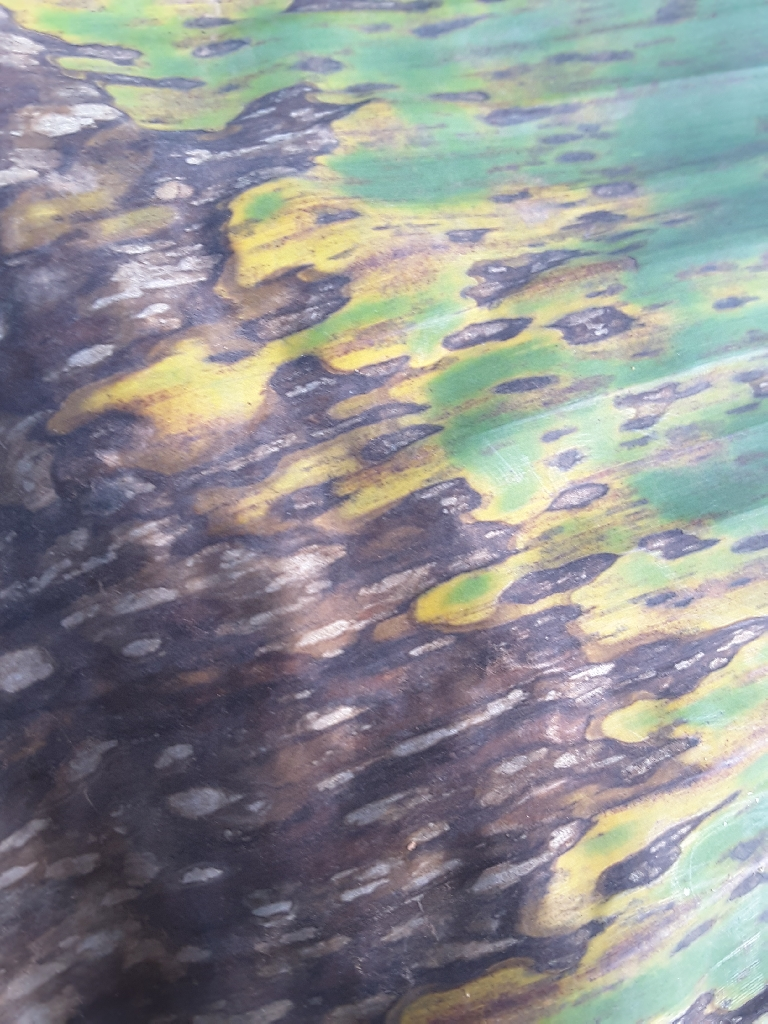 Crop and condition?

banana, black sigatoka
